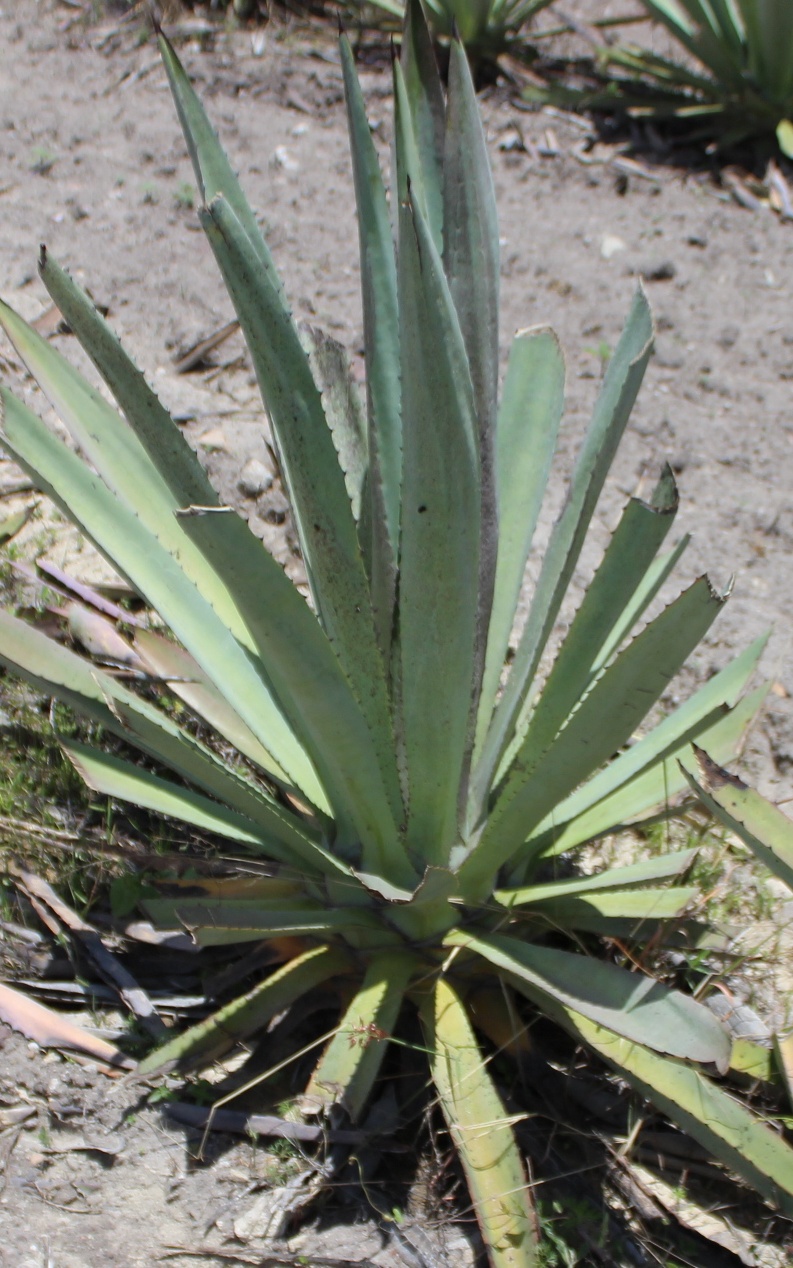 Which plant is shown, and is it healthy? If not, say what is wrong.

agave, yellow
